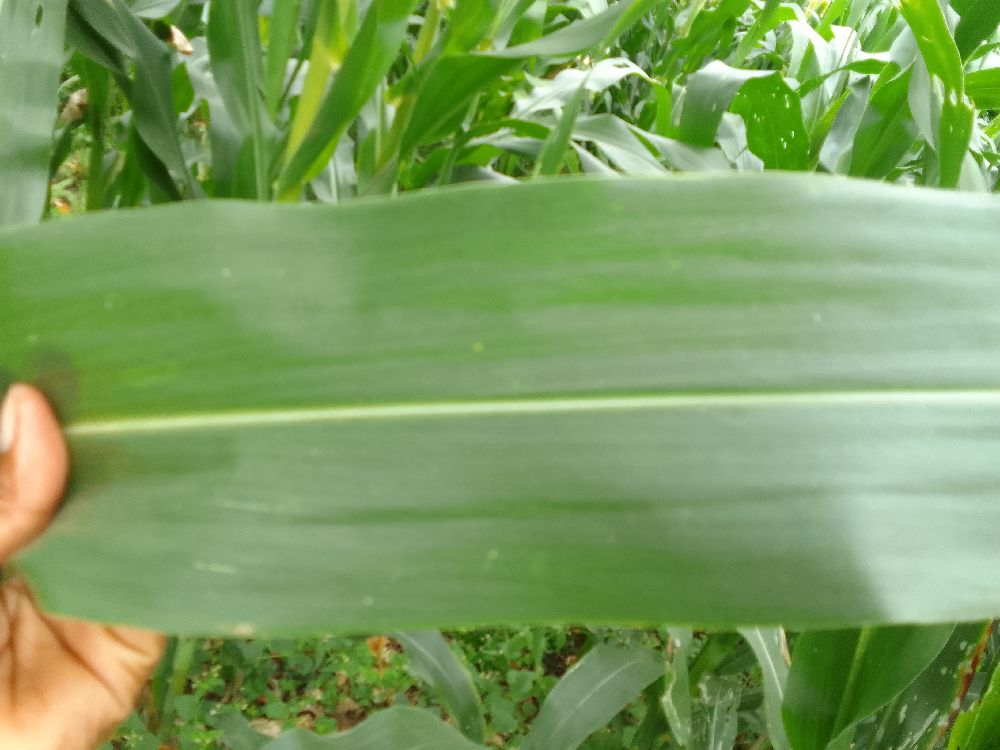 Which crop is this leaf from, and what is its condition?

maize, healthy
